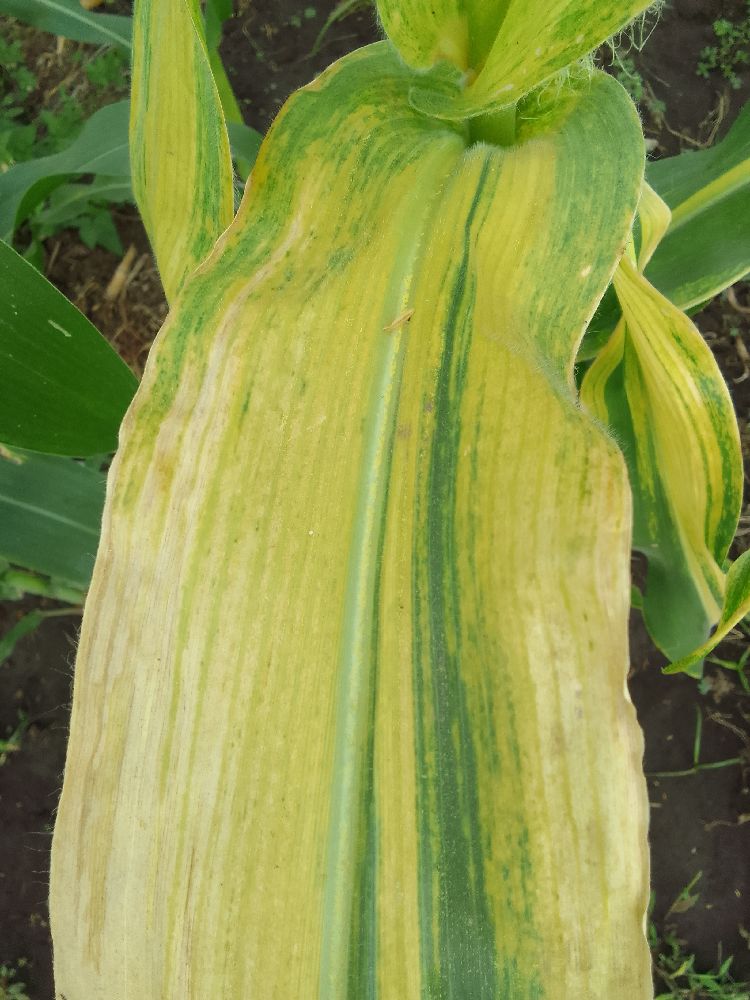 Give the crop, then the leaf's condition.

maize, maize lethal necrosis
